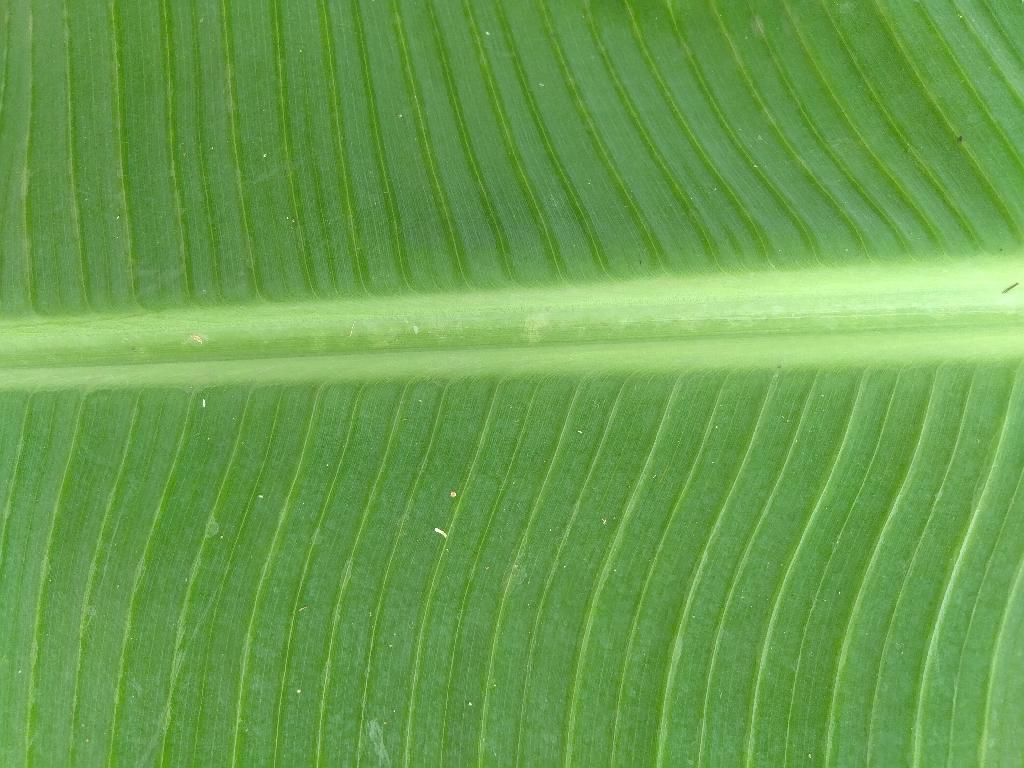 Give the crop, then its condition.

banana, healthy
